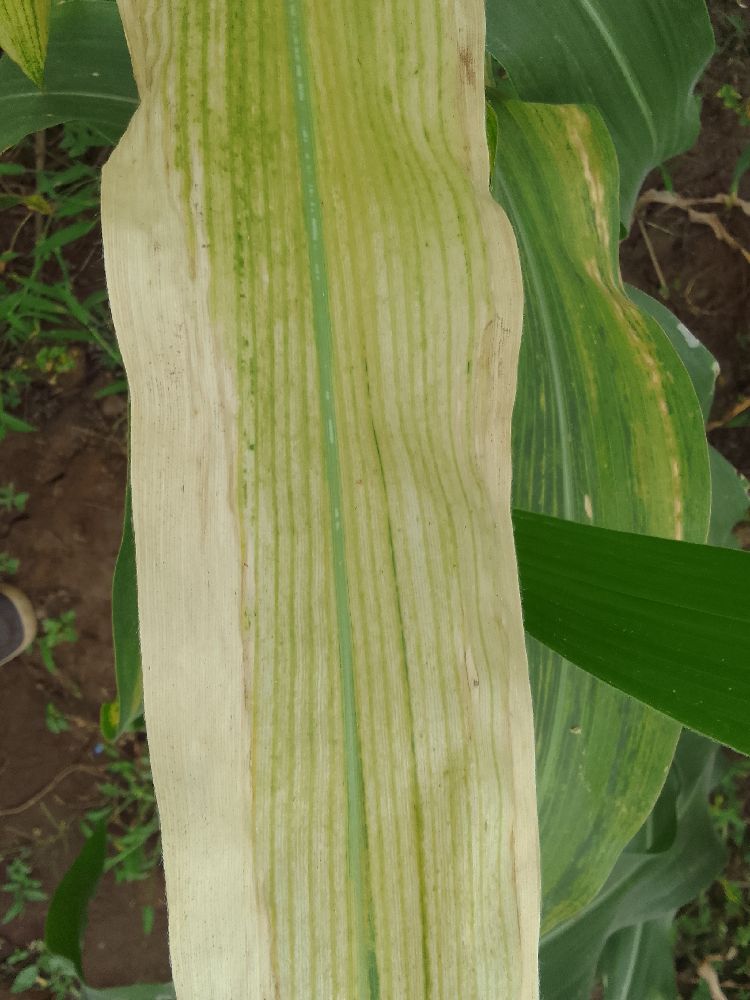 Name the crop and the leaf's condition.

maize, maize lethal necrosis
